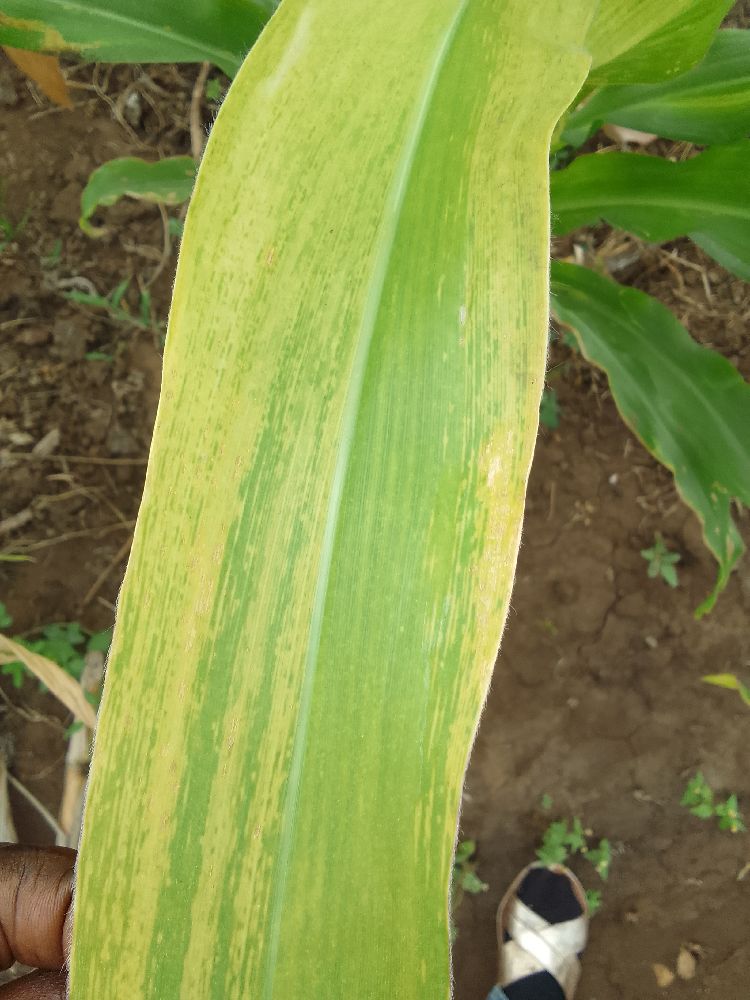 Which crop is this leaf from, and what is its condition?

maize, maize lethal necrosis
